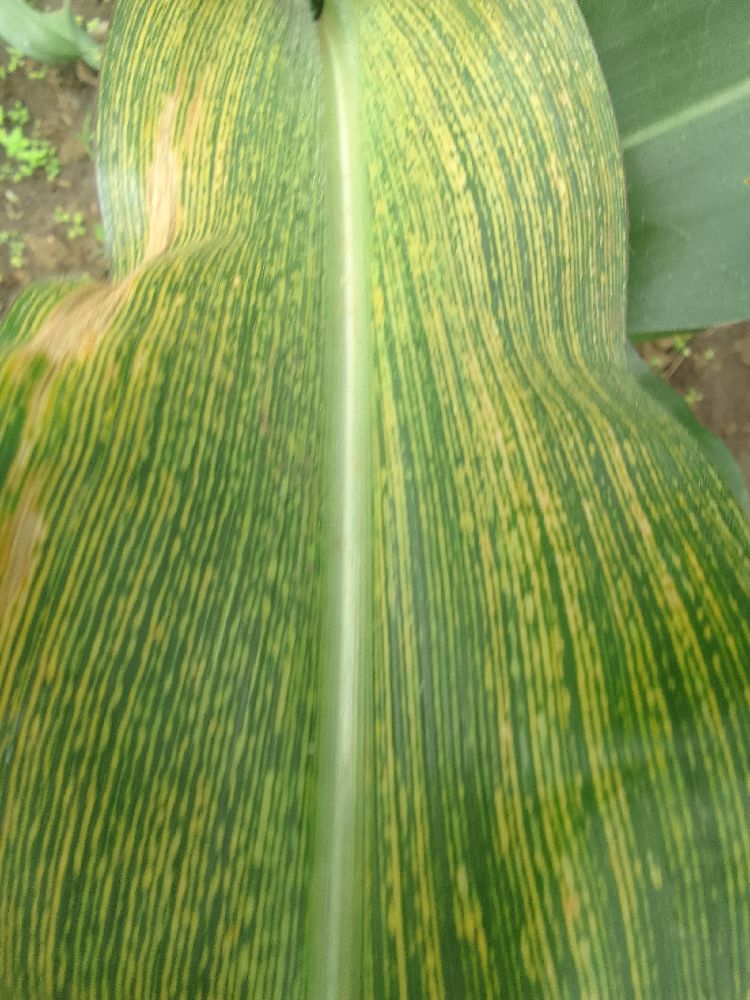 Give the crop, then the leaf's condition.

maize, maize streak virus
